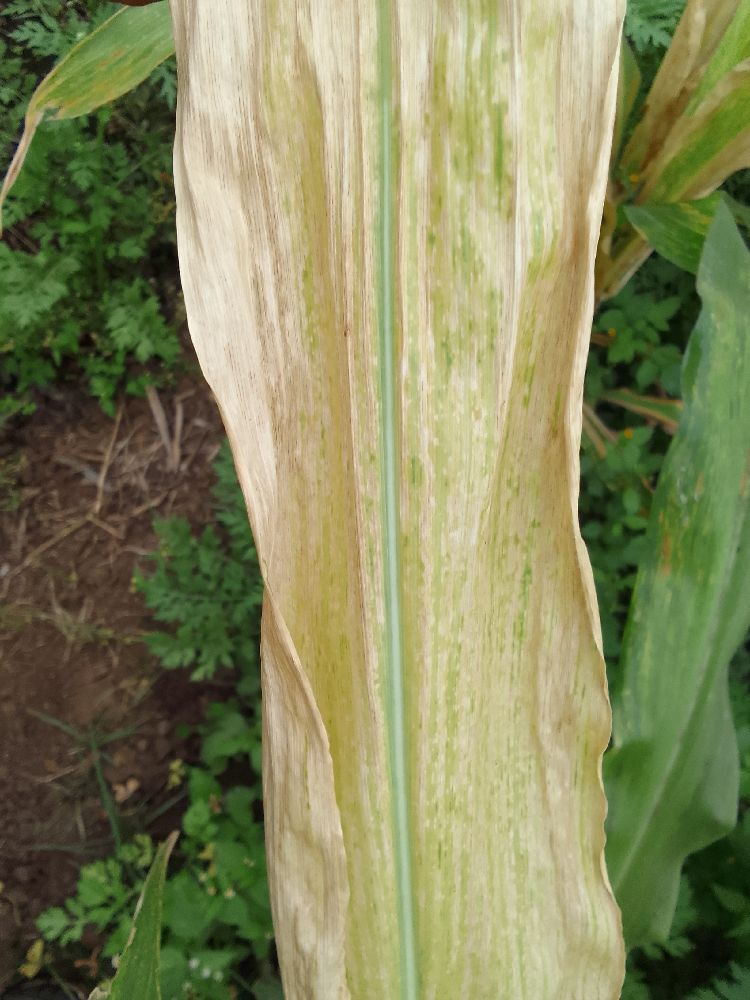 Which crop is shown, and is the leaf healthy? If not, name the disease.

maize, maize lethal necrosis
